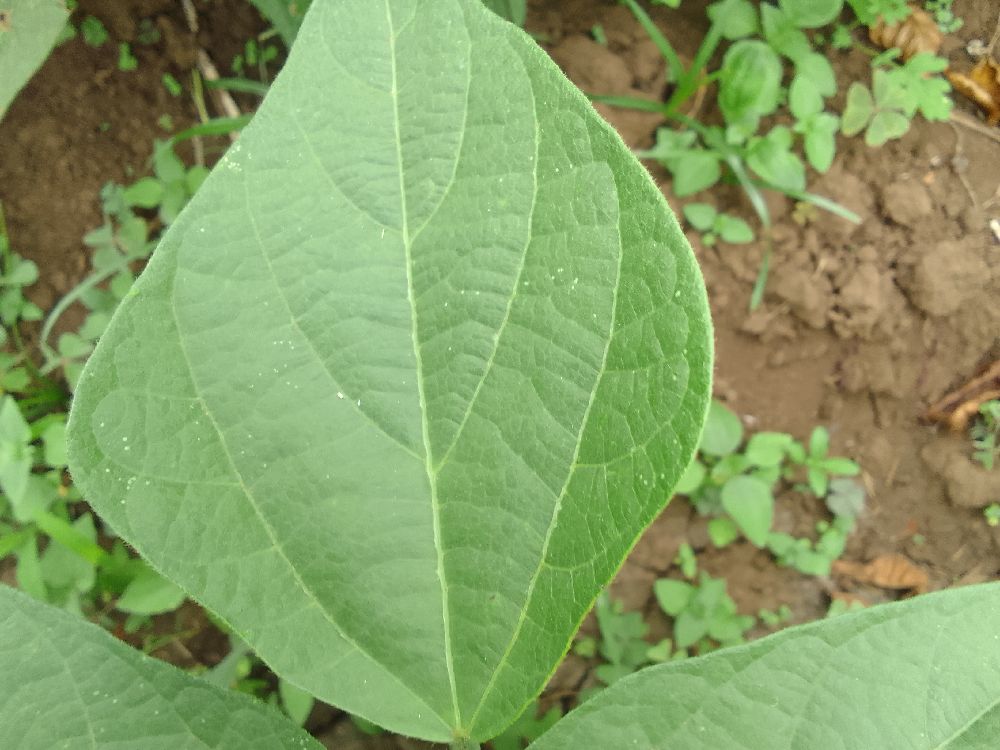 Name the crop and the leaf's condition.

common bean, healthy
